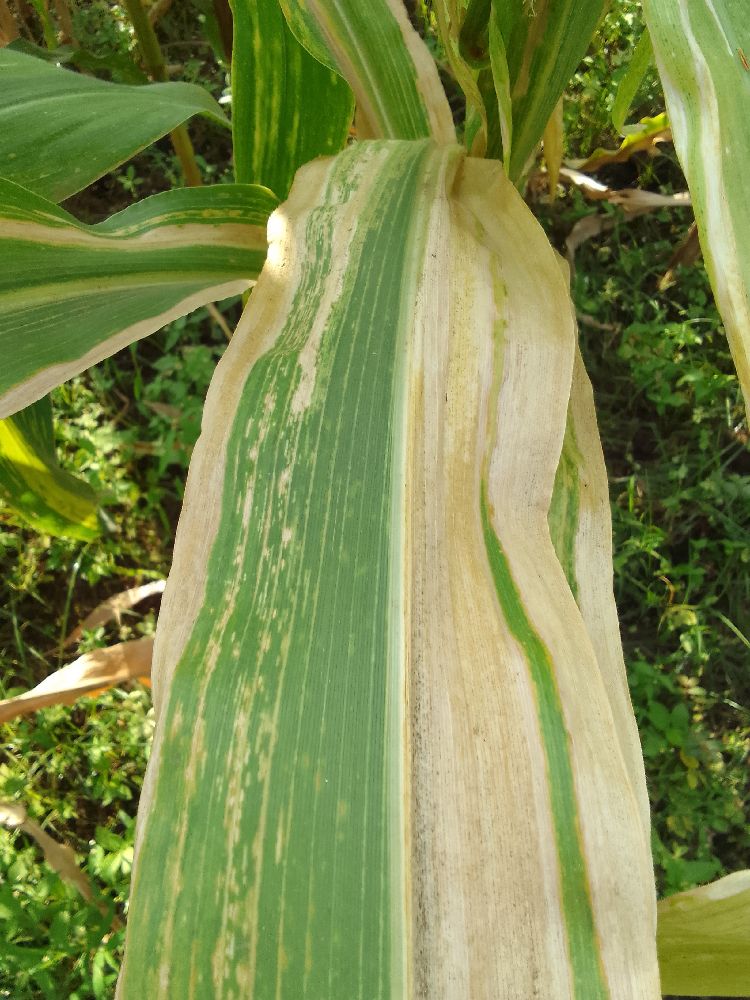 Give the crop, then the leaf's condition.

maize, maize lethal necrosis
